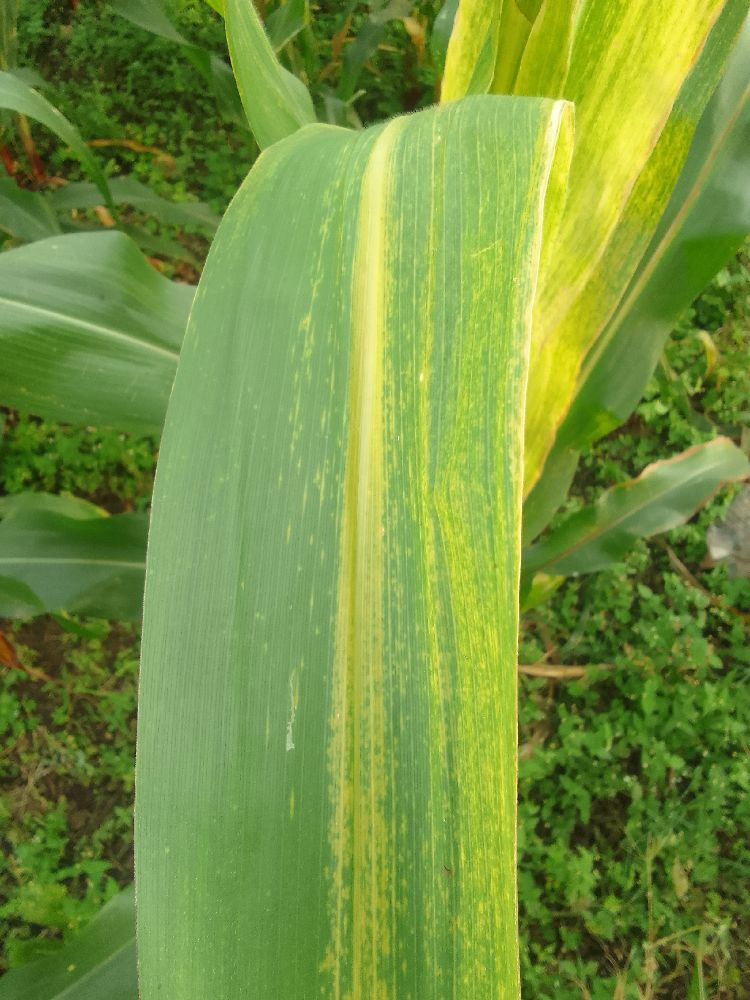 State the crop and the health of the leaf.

maize, maize lethal necrosis
